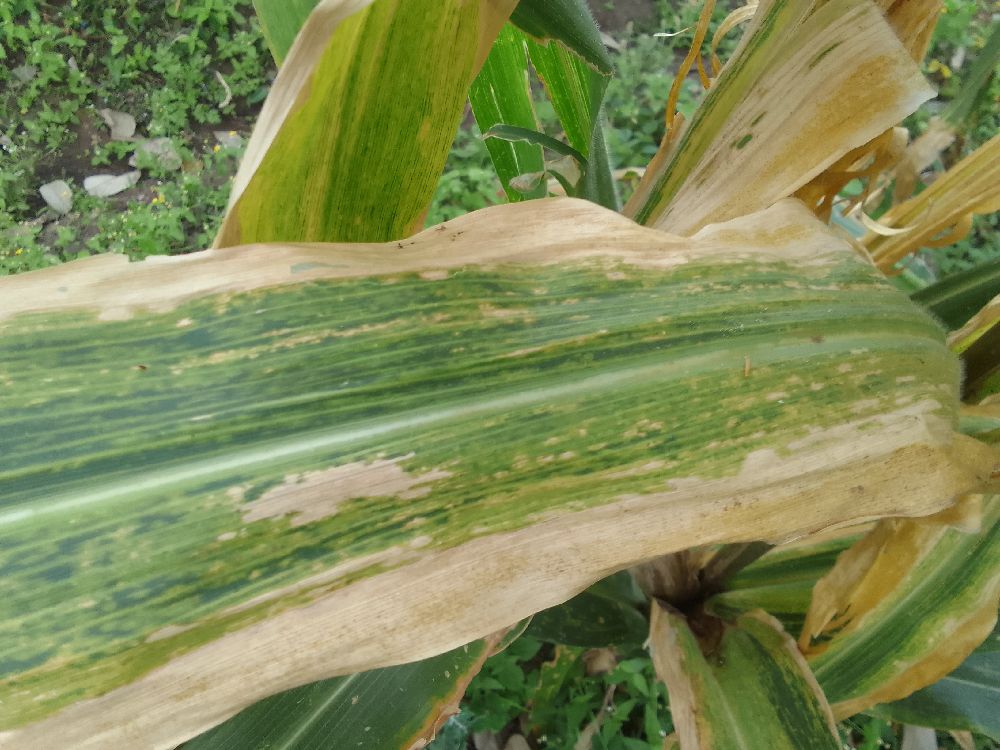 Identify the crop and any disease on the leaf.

maize, maize lethal necrosis
